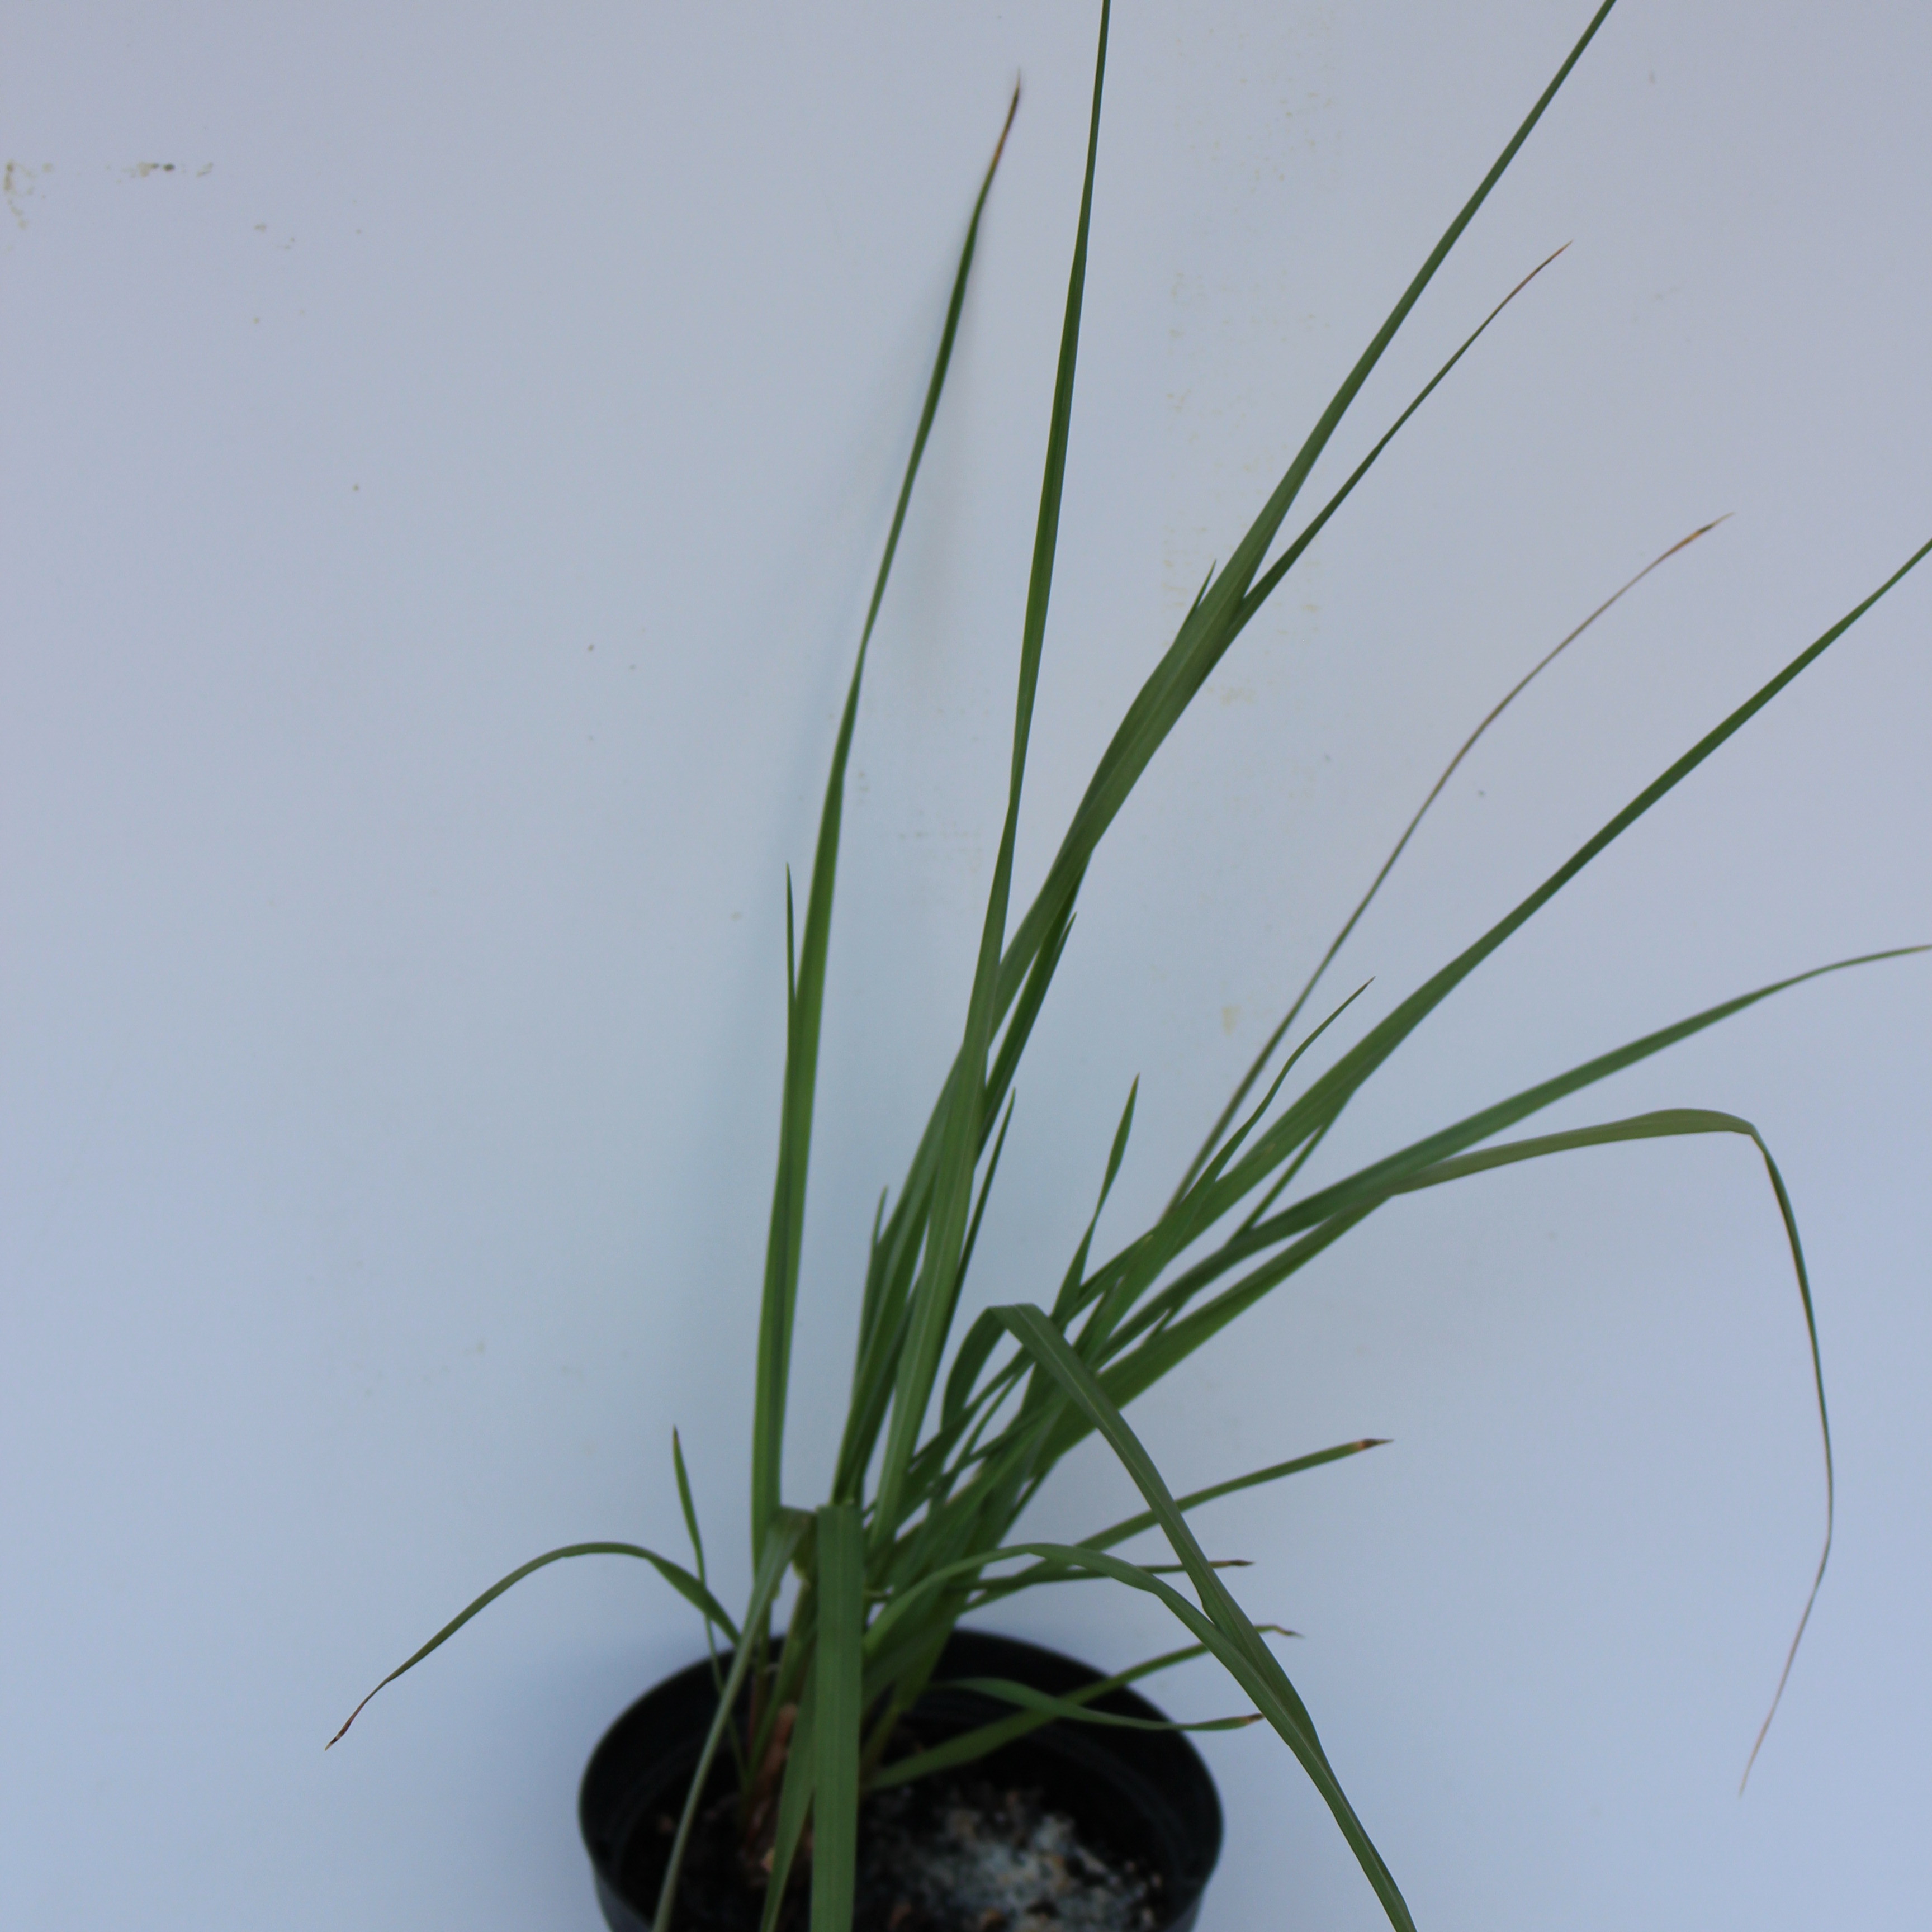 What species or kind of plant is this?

Lolium multiflorum
